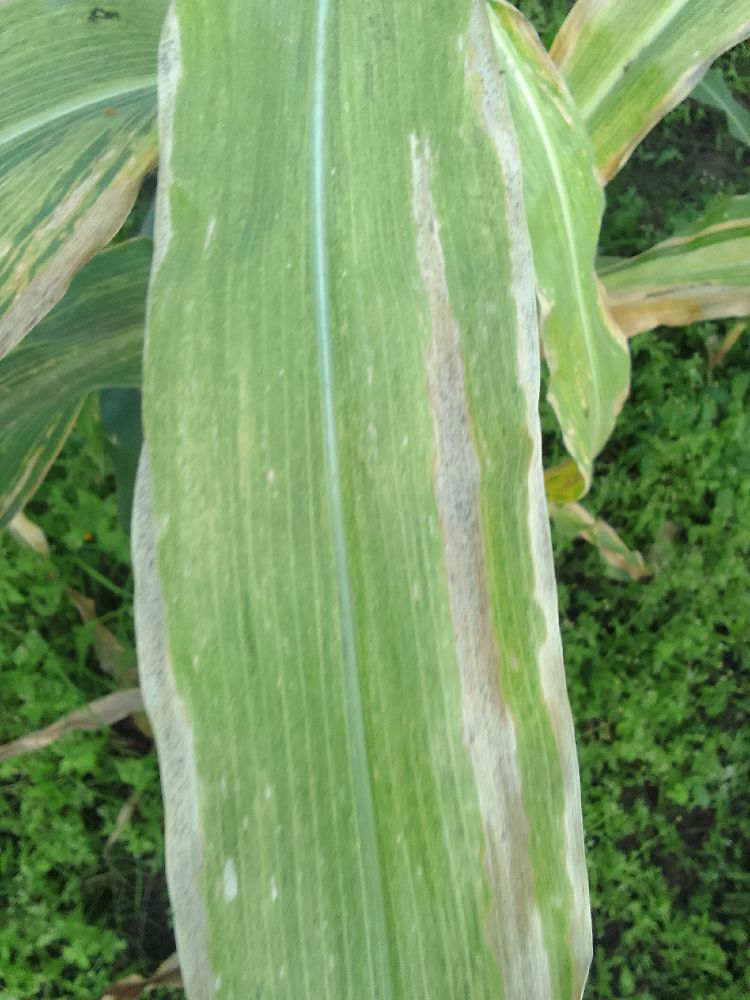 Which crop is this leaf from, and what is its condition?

maize, maize lethal necrosis
